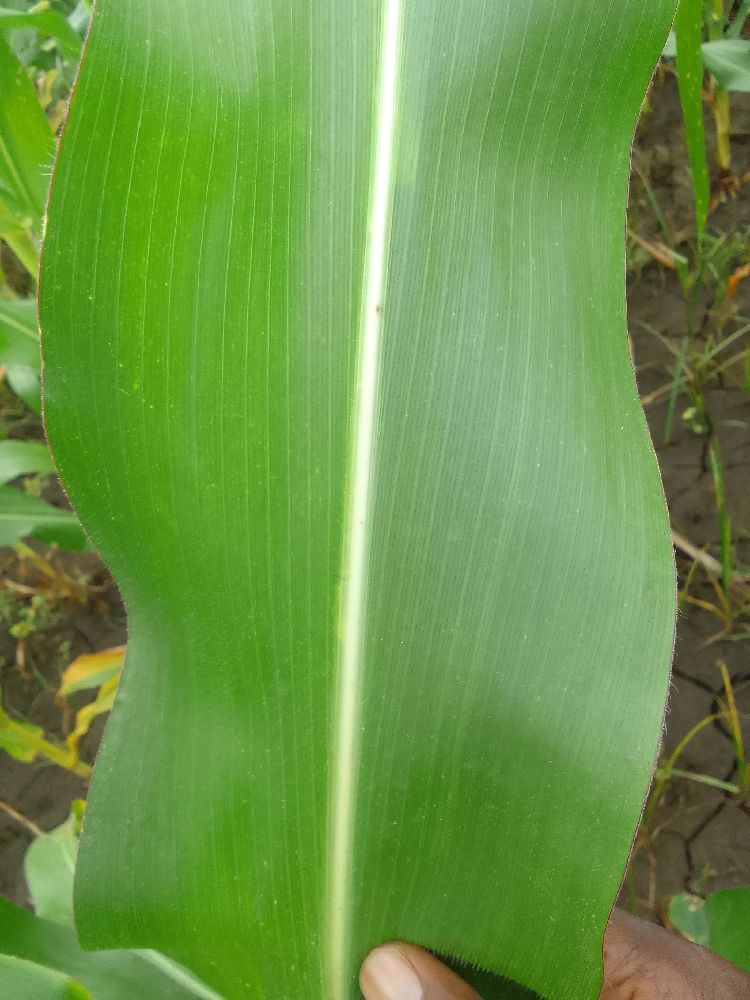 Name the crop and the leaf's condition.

maize, healthy
